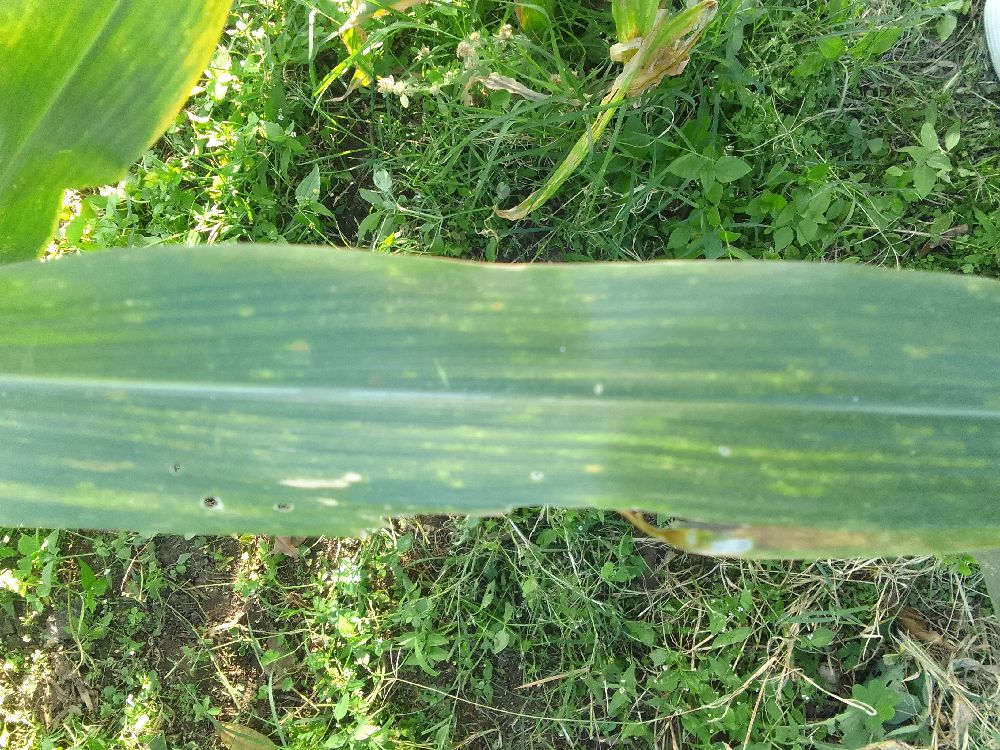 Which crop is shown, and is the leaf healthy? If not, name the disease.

maize, maize lethal necrosis
